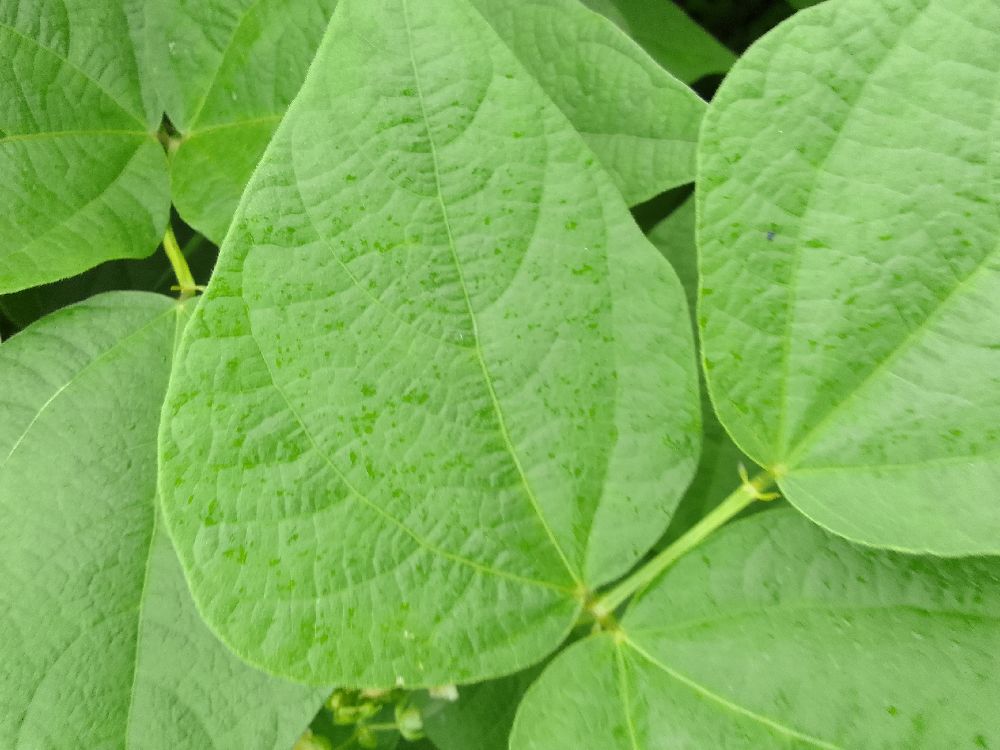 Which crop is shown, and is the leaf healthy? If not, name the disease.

common bean, healthy
